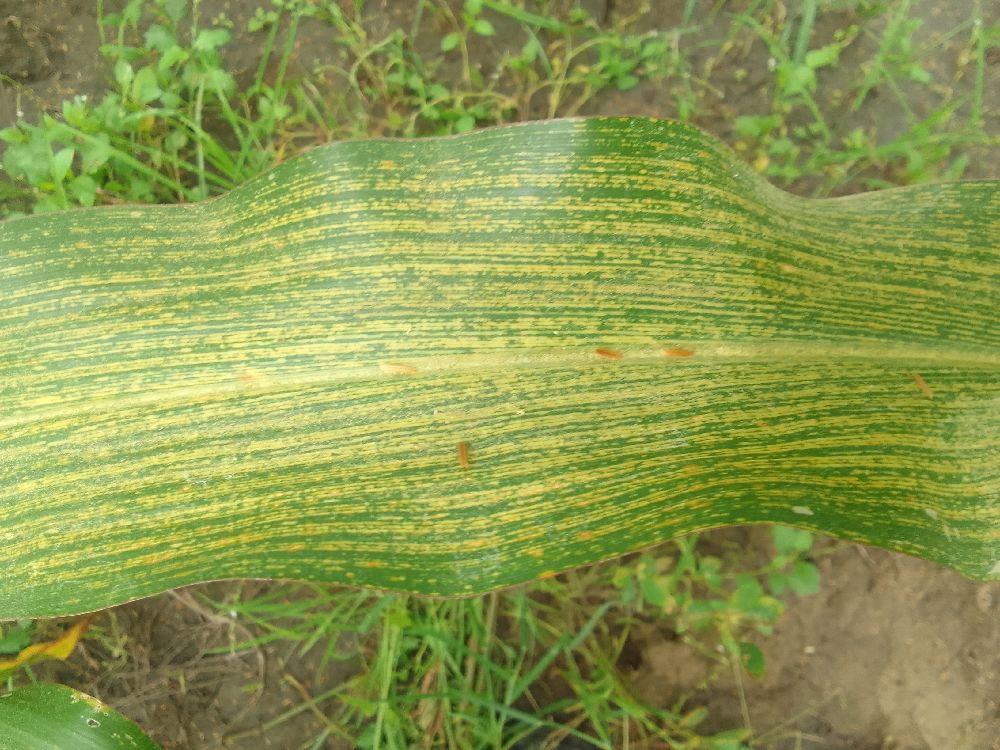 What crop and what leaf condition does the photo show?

maize, maize streak virus
